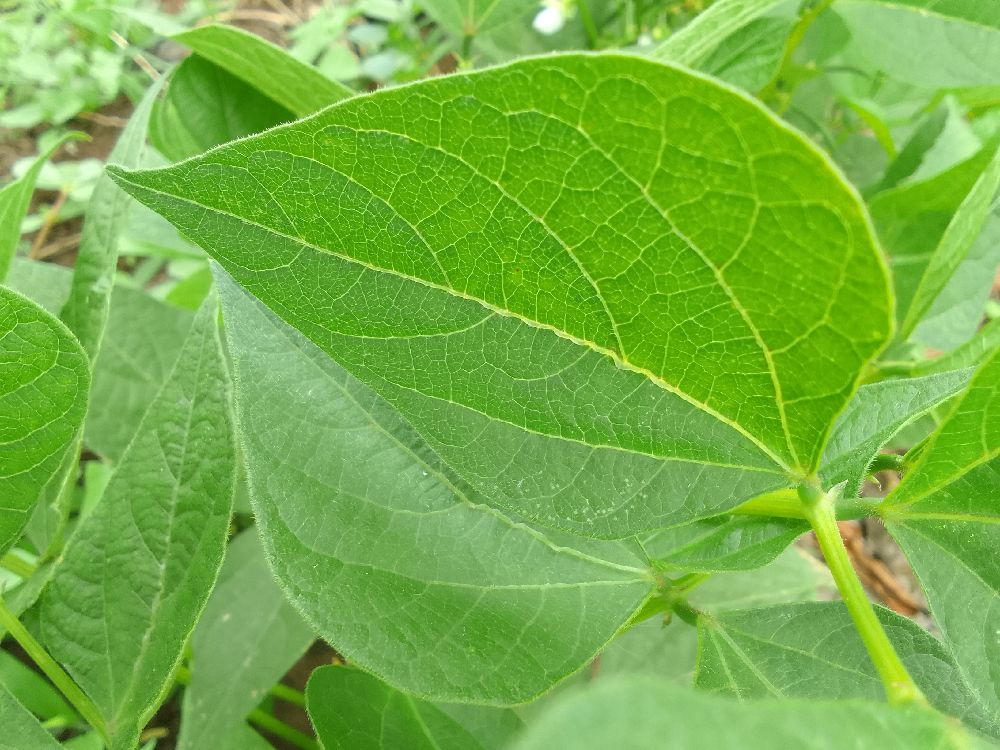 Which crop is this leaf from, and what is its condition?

common bean, healthy
